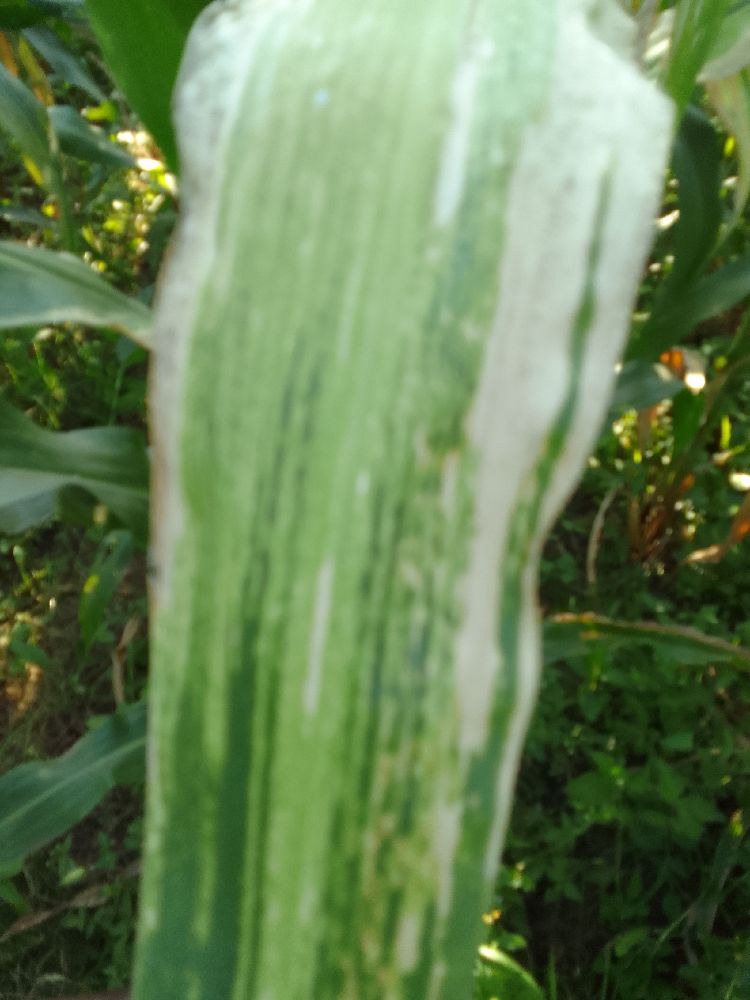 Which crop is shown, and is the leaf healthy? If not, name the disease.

maize, maize lethal necrosis
